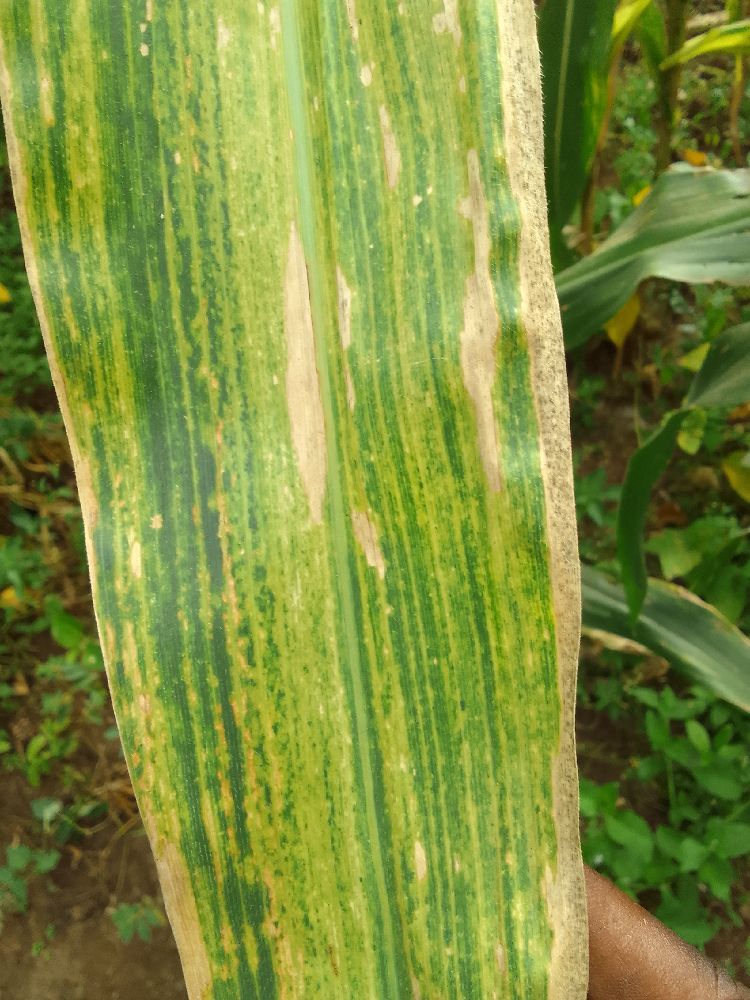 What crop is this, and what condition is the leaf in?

maize, maize lethal necrosis
